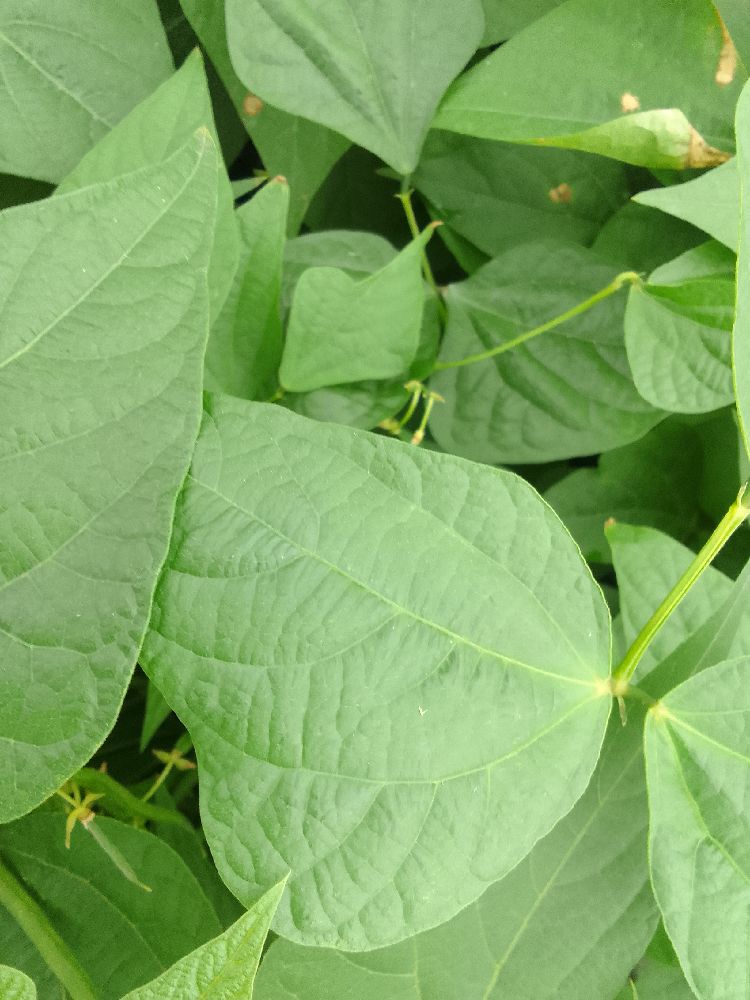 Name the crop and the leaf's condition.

common bean, healthy
